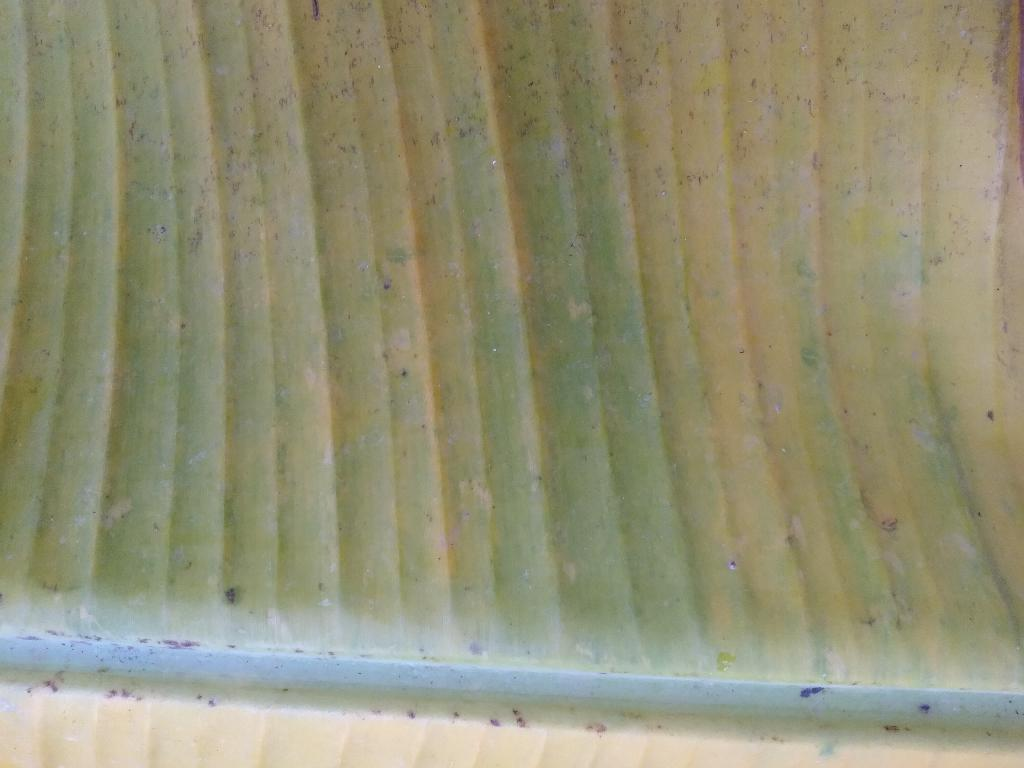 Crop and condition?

banana, fusarium wilt race 1
